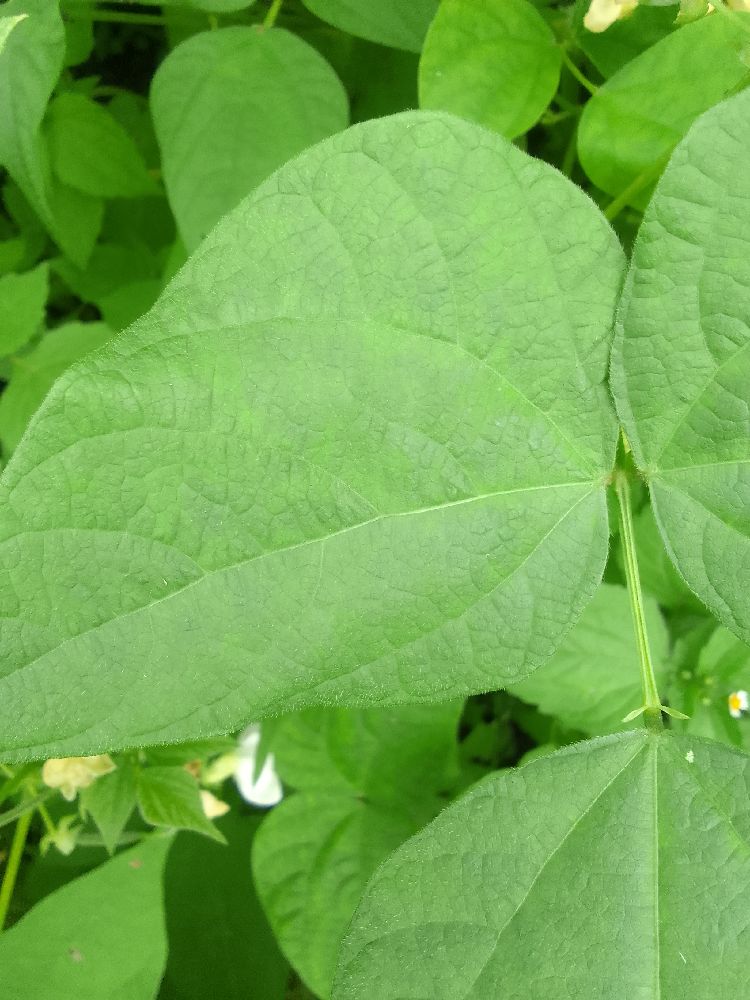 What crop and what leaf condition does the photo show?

common bean, healthy
